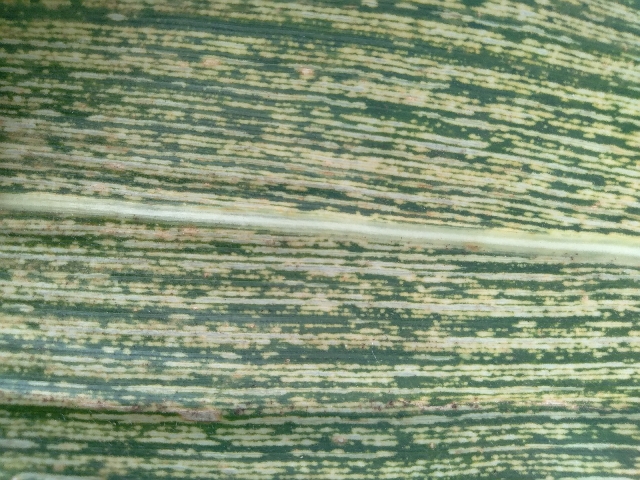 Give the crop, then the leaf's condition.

maize, maize streak virus
